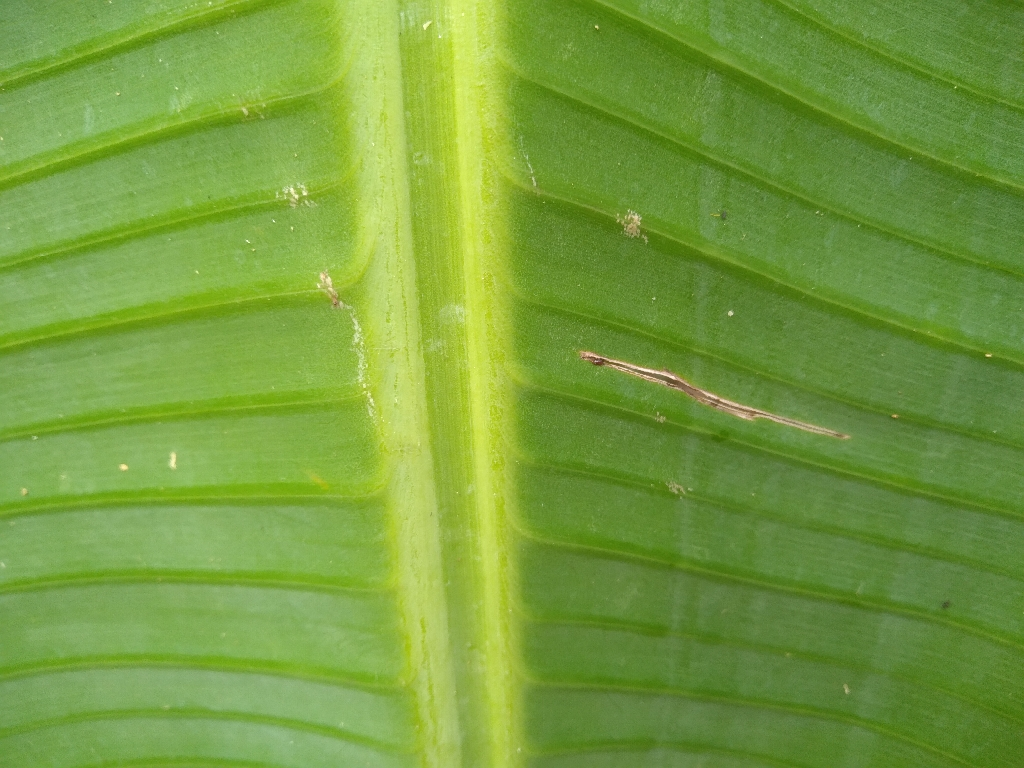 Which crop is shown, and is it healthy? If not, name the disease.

banana, healthy
